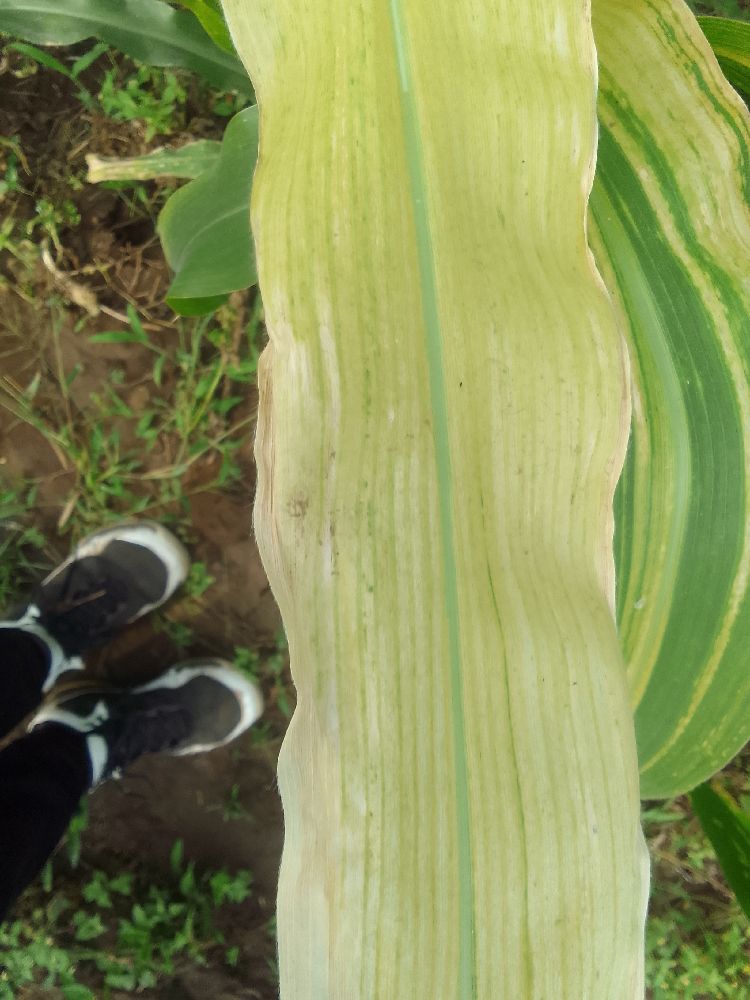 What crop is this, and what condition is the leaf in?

maize, maize lethal necrosis
